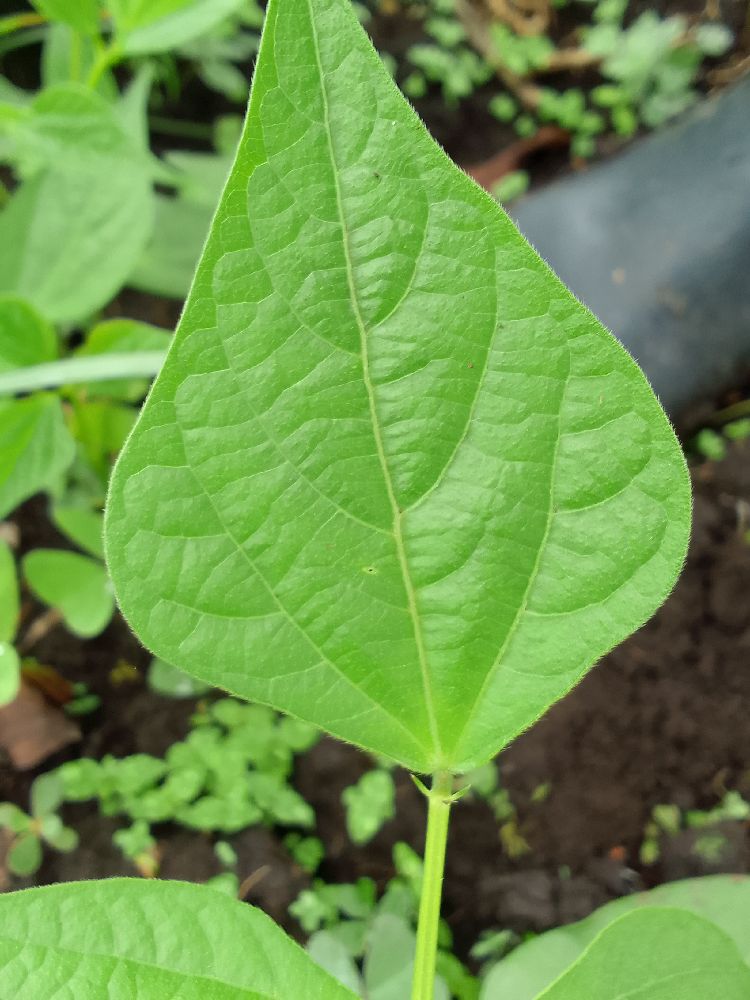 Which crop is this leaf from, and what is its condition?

common bean, healthy
